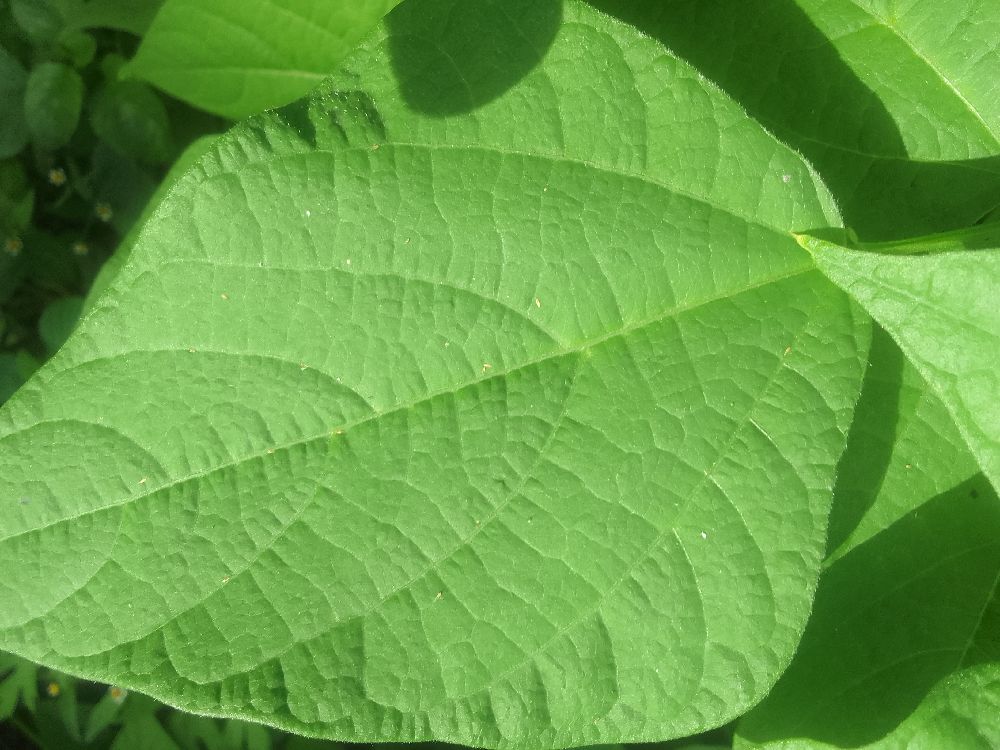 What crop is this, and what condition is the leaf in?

common bean, healthy
